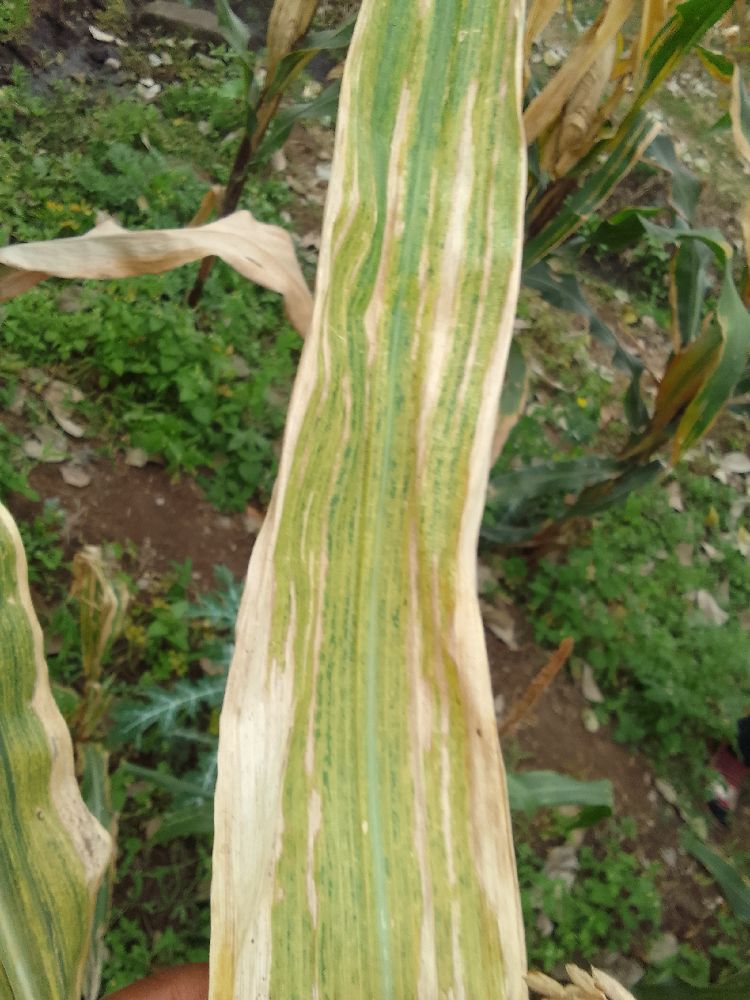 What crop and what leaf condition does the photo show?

maize, maize lethal necrosis
